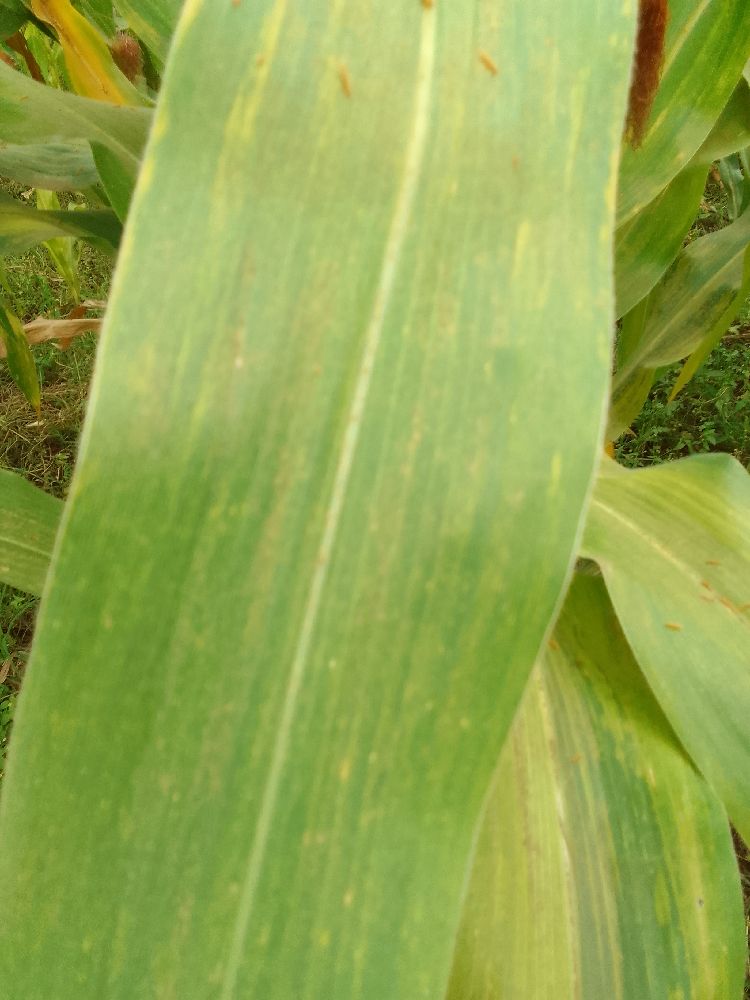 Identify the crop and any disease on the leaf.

maize, maize lethal necrosis
